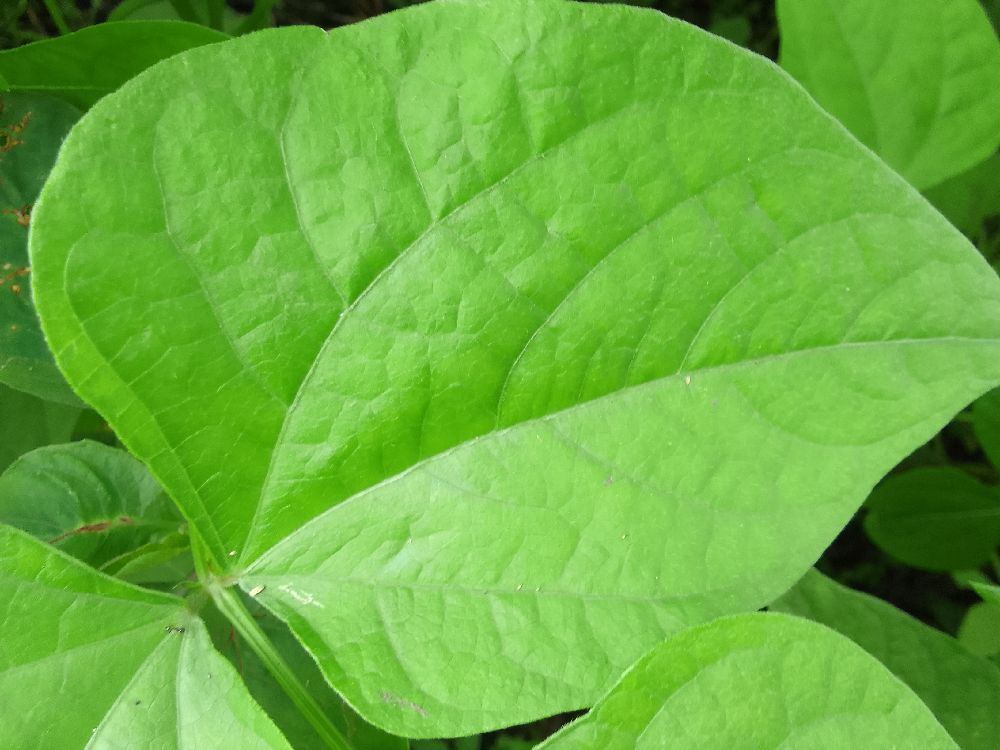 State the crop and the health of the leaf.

common bean, healthy
